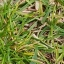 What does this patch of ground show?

grass
